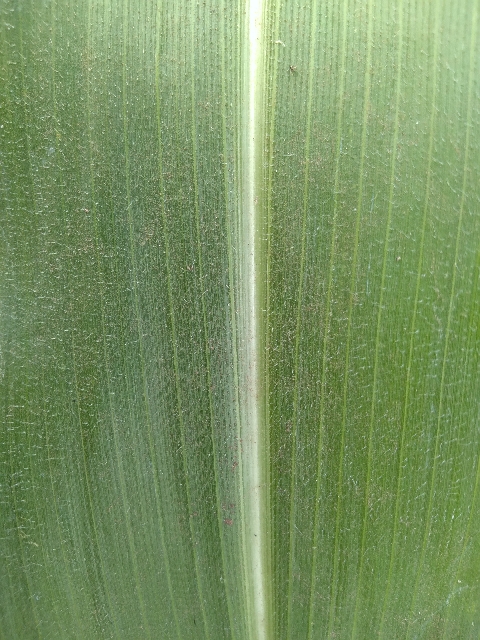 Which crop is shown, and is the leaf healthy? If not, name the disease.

maize, healthy
